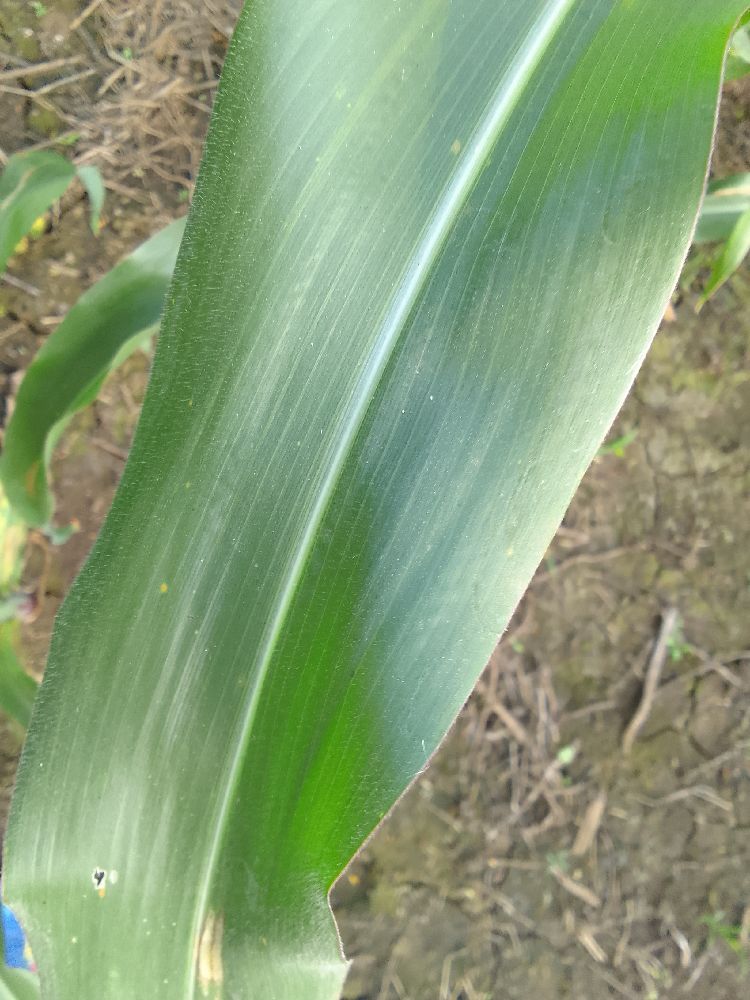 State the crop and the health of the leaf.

maize, healthy
